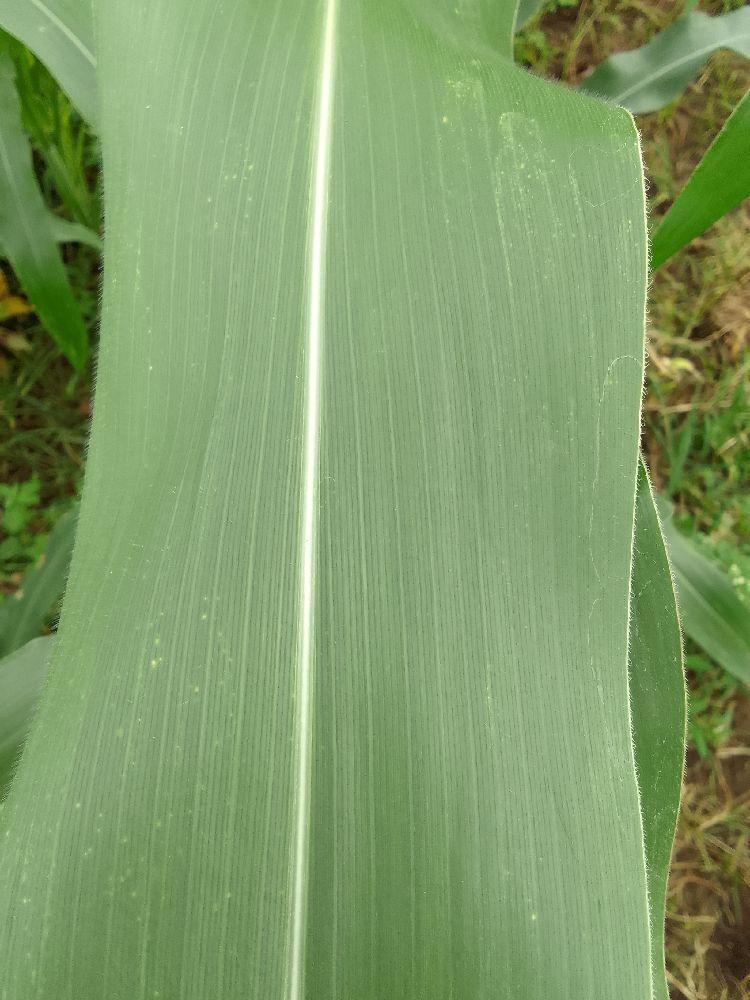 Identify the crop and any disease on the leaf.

maize, healthy
